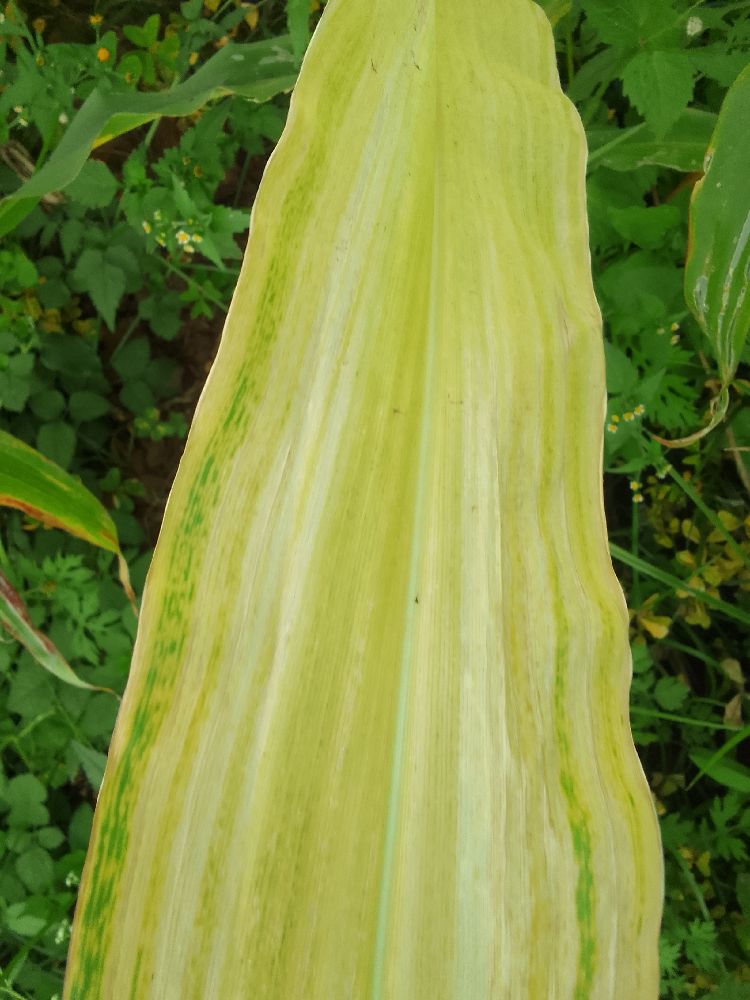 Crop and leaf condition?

maize, maize lethal necrosis
